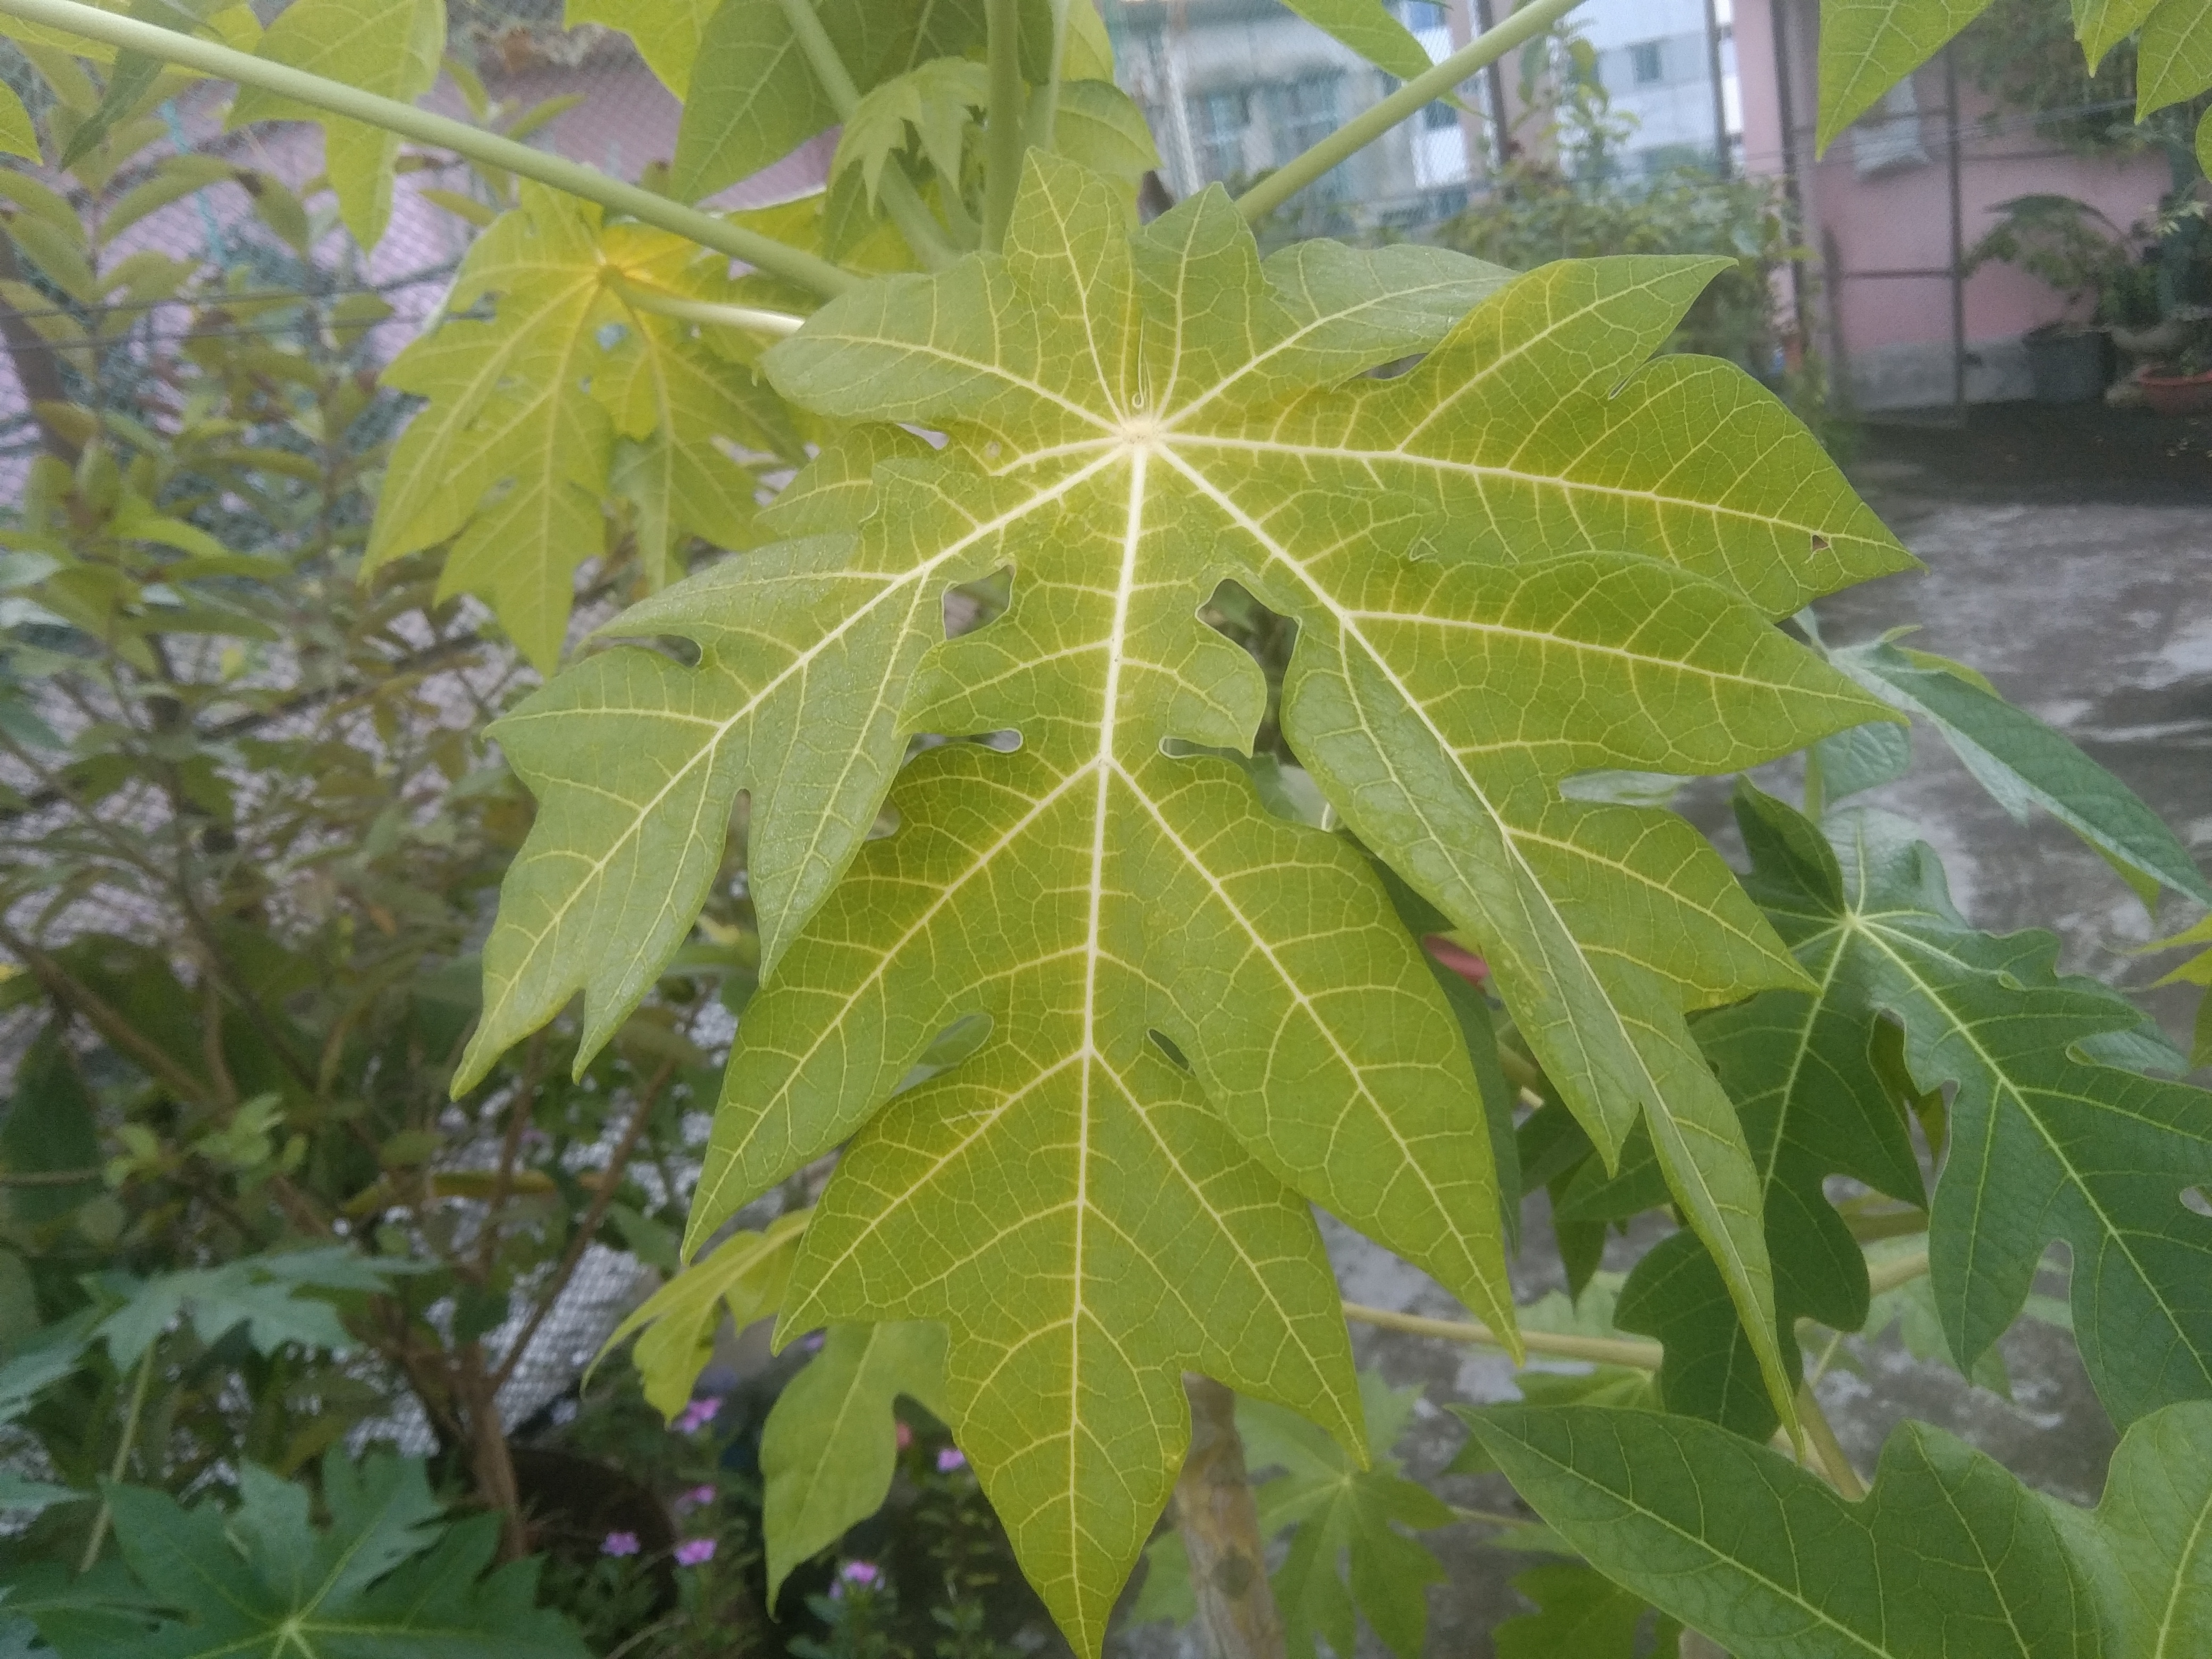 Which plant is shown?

papaya
